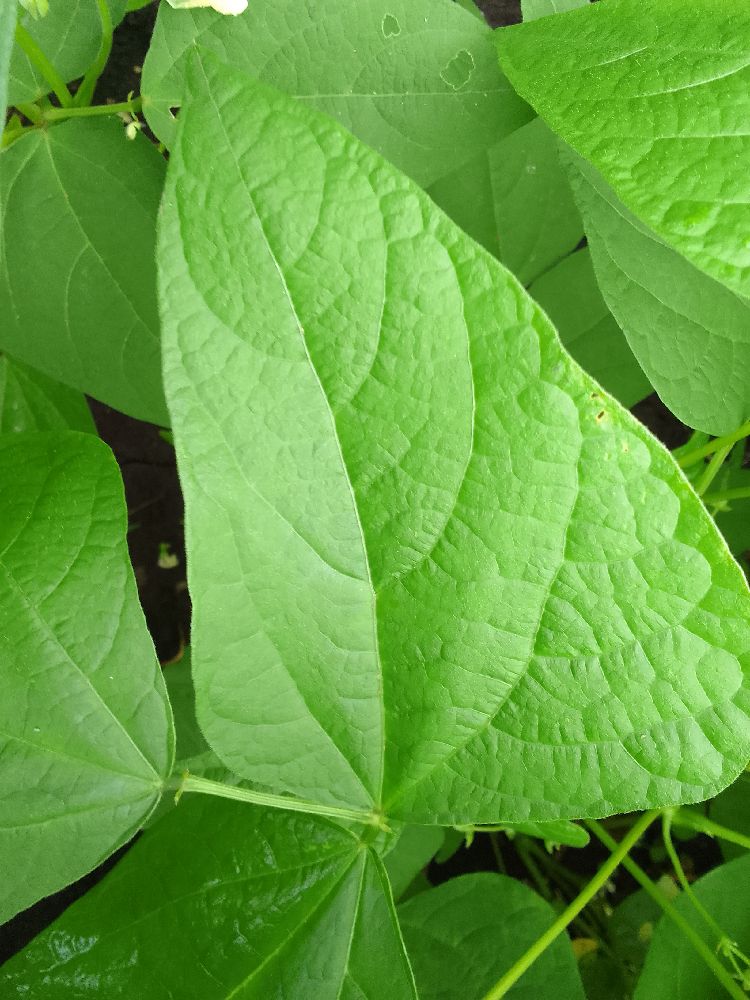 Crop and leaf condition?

common bean, healthy
